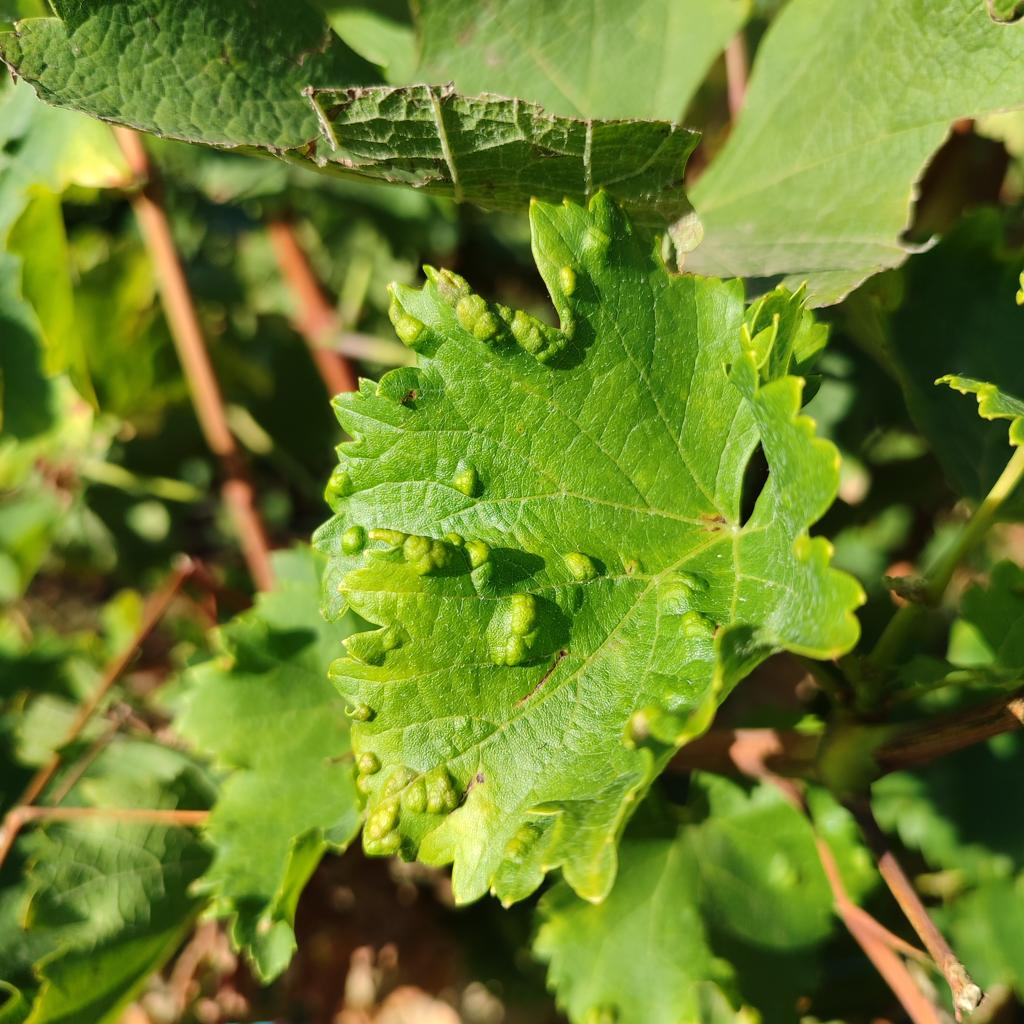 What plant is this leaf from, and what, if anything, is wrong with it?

grapevine, erineum mite
